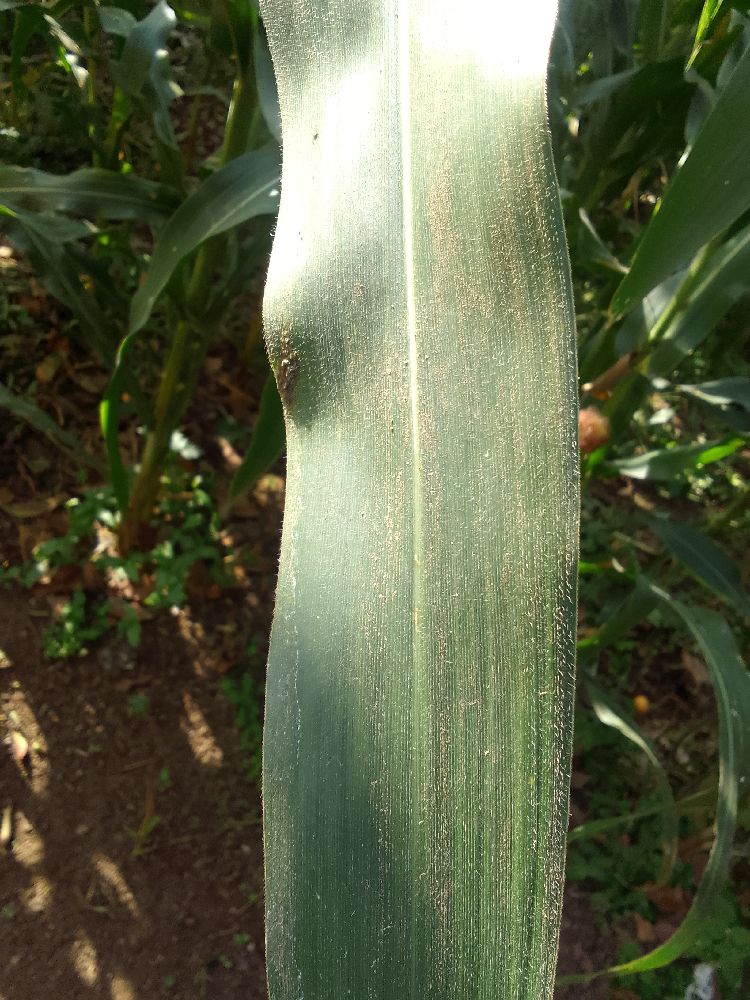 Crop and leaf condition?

maize, healthy
